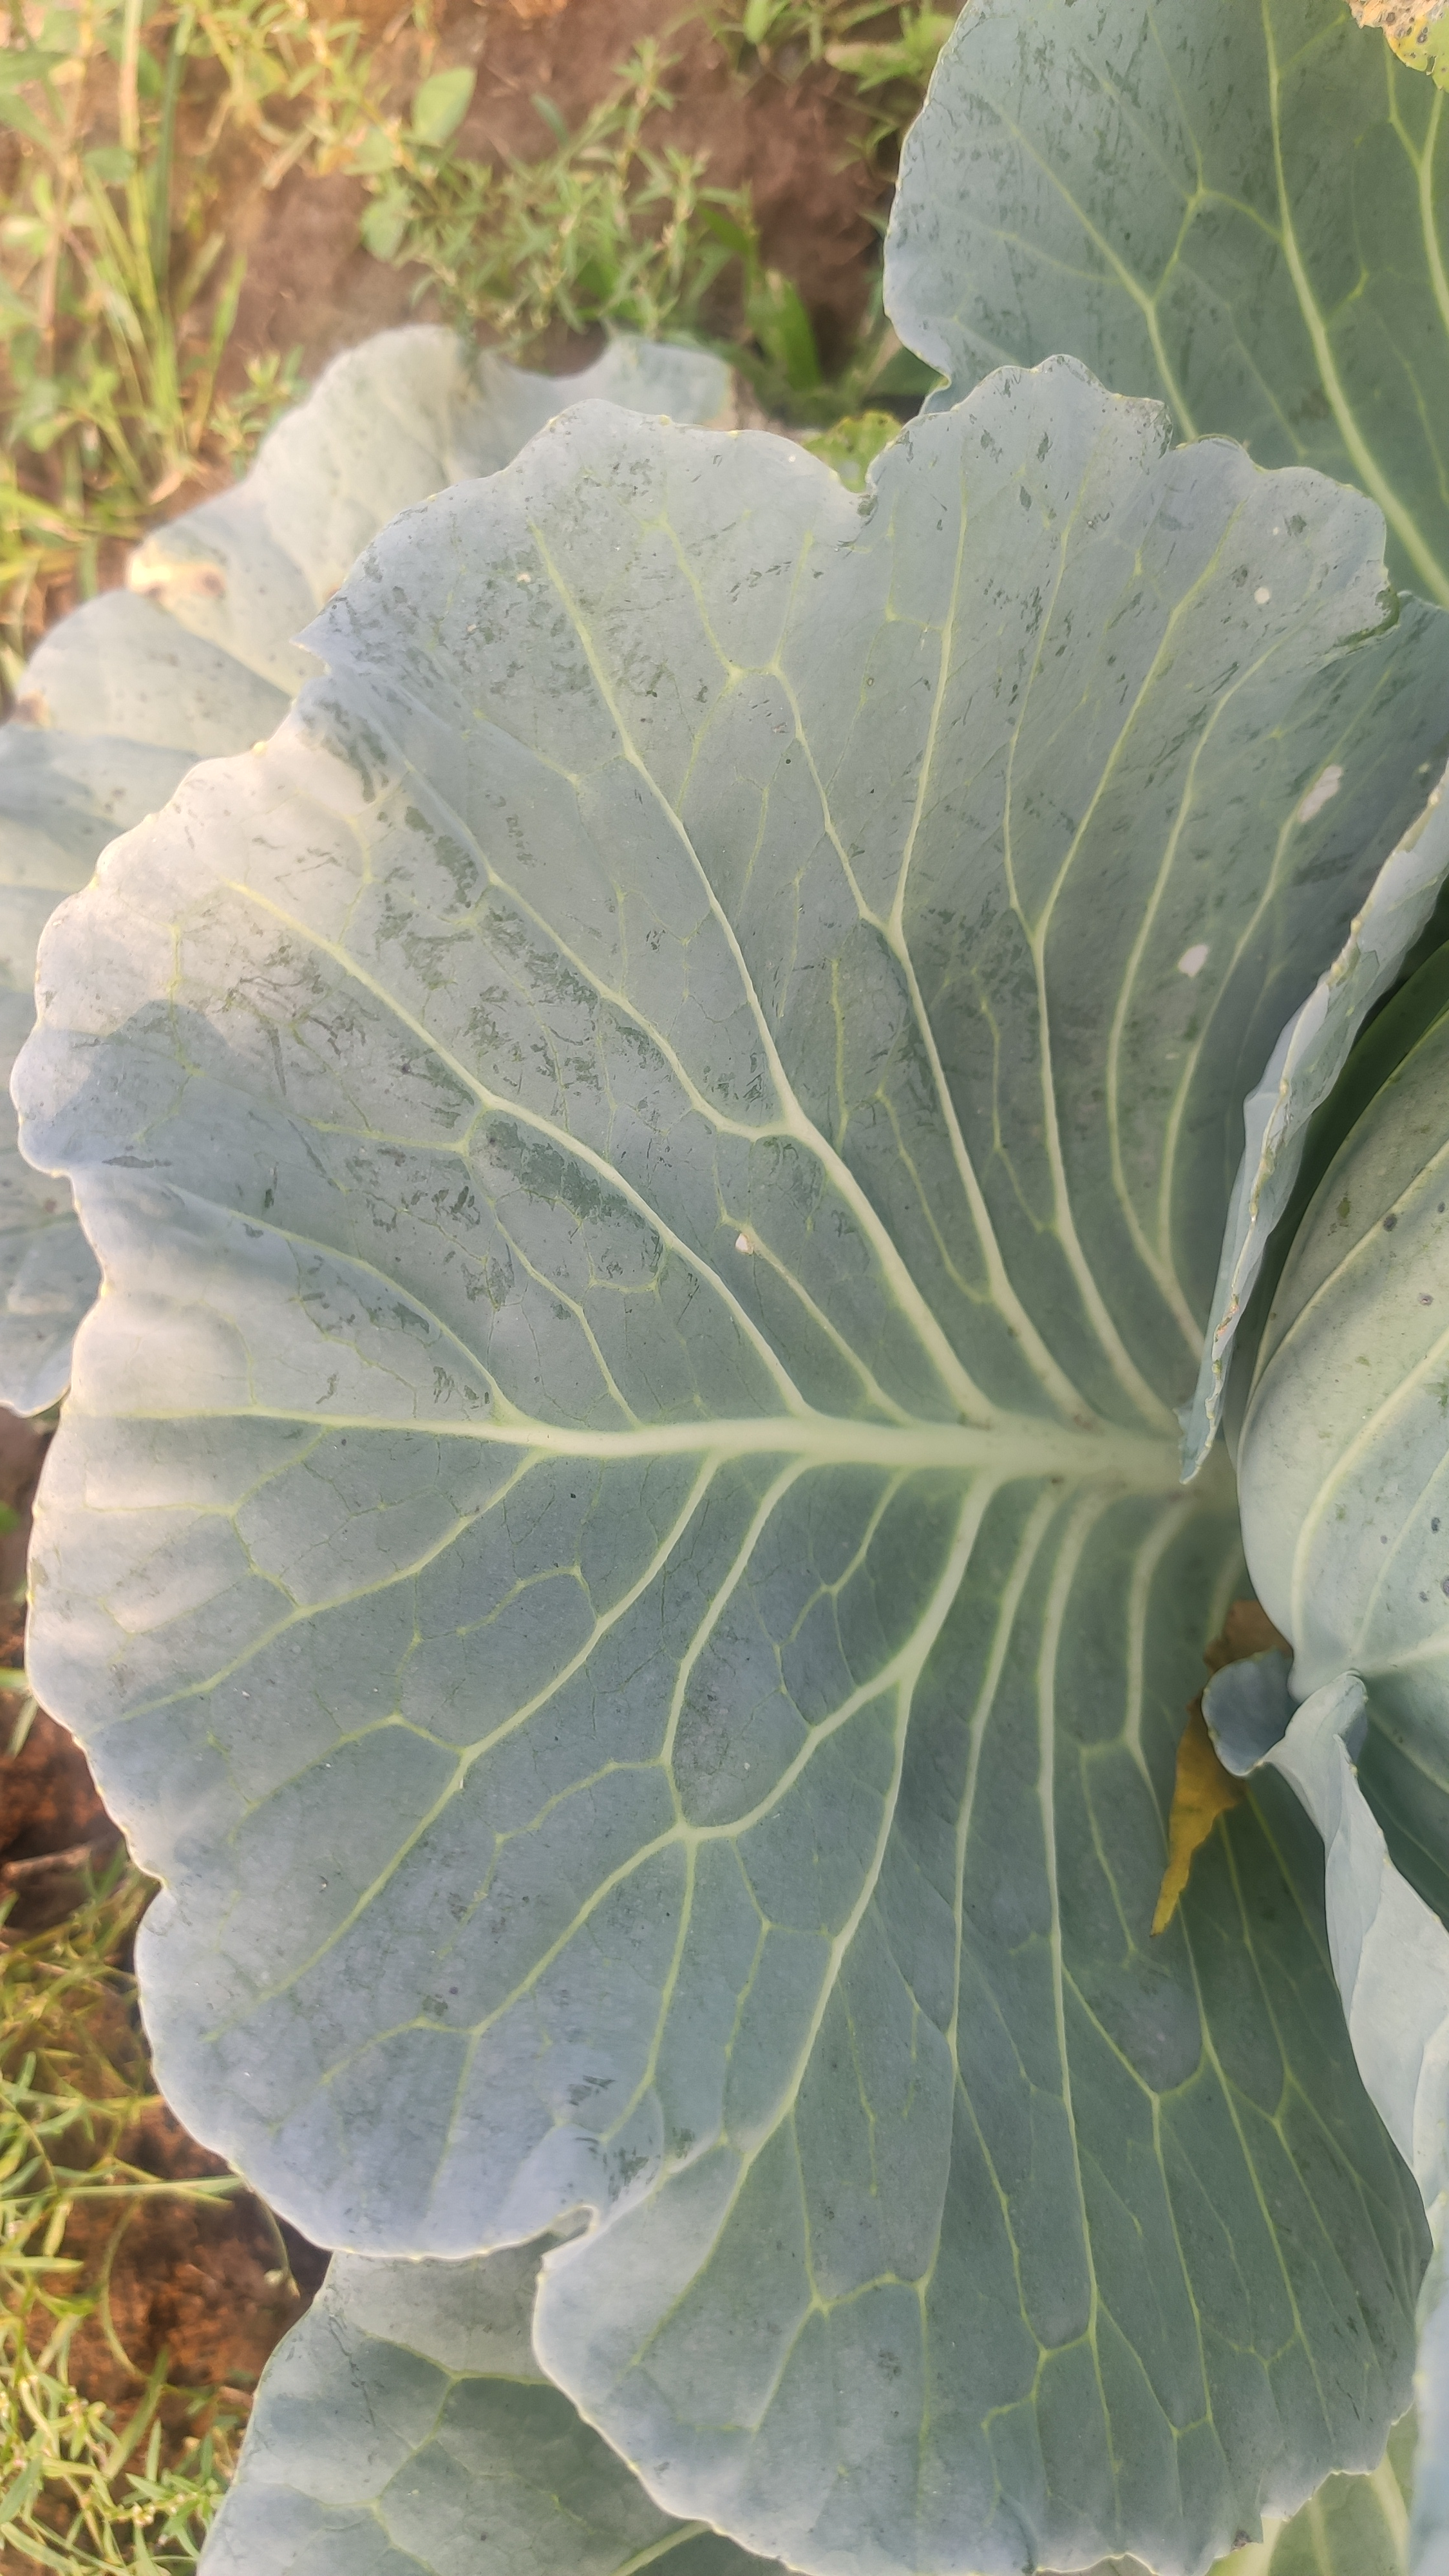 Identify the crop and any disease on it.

cabbage, healthy
